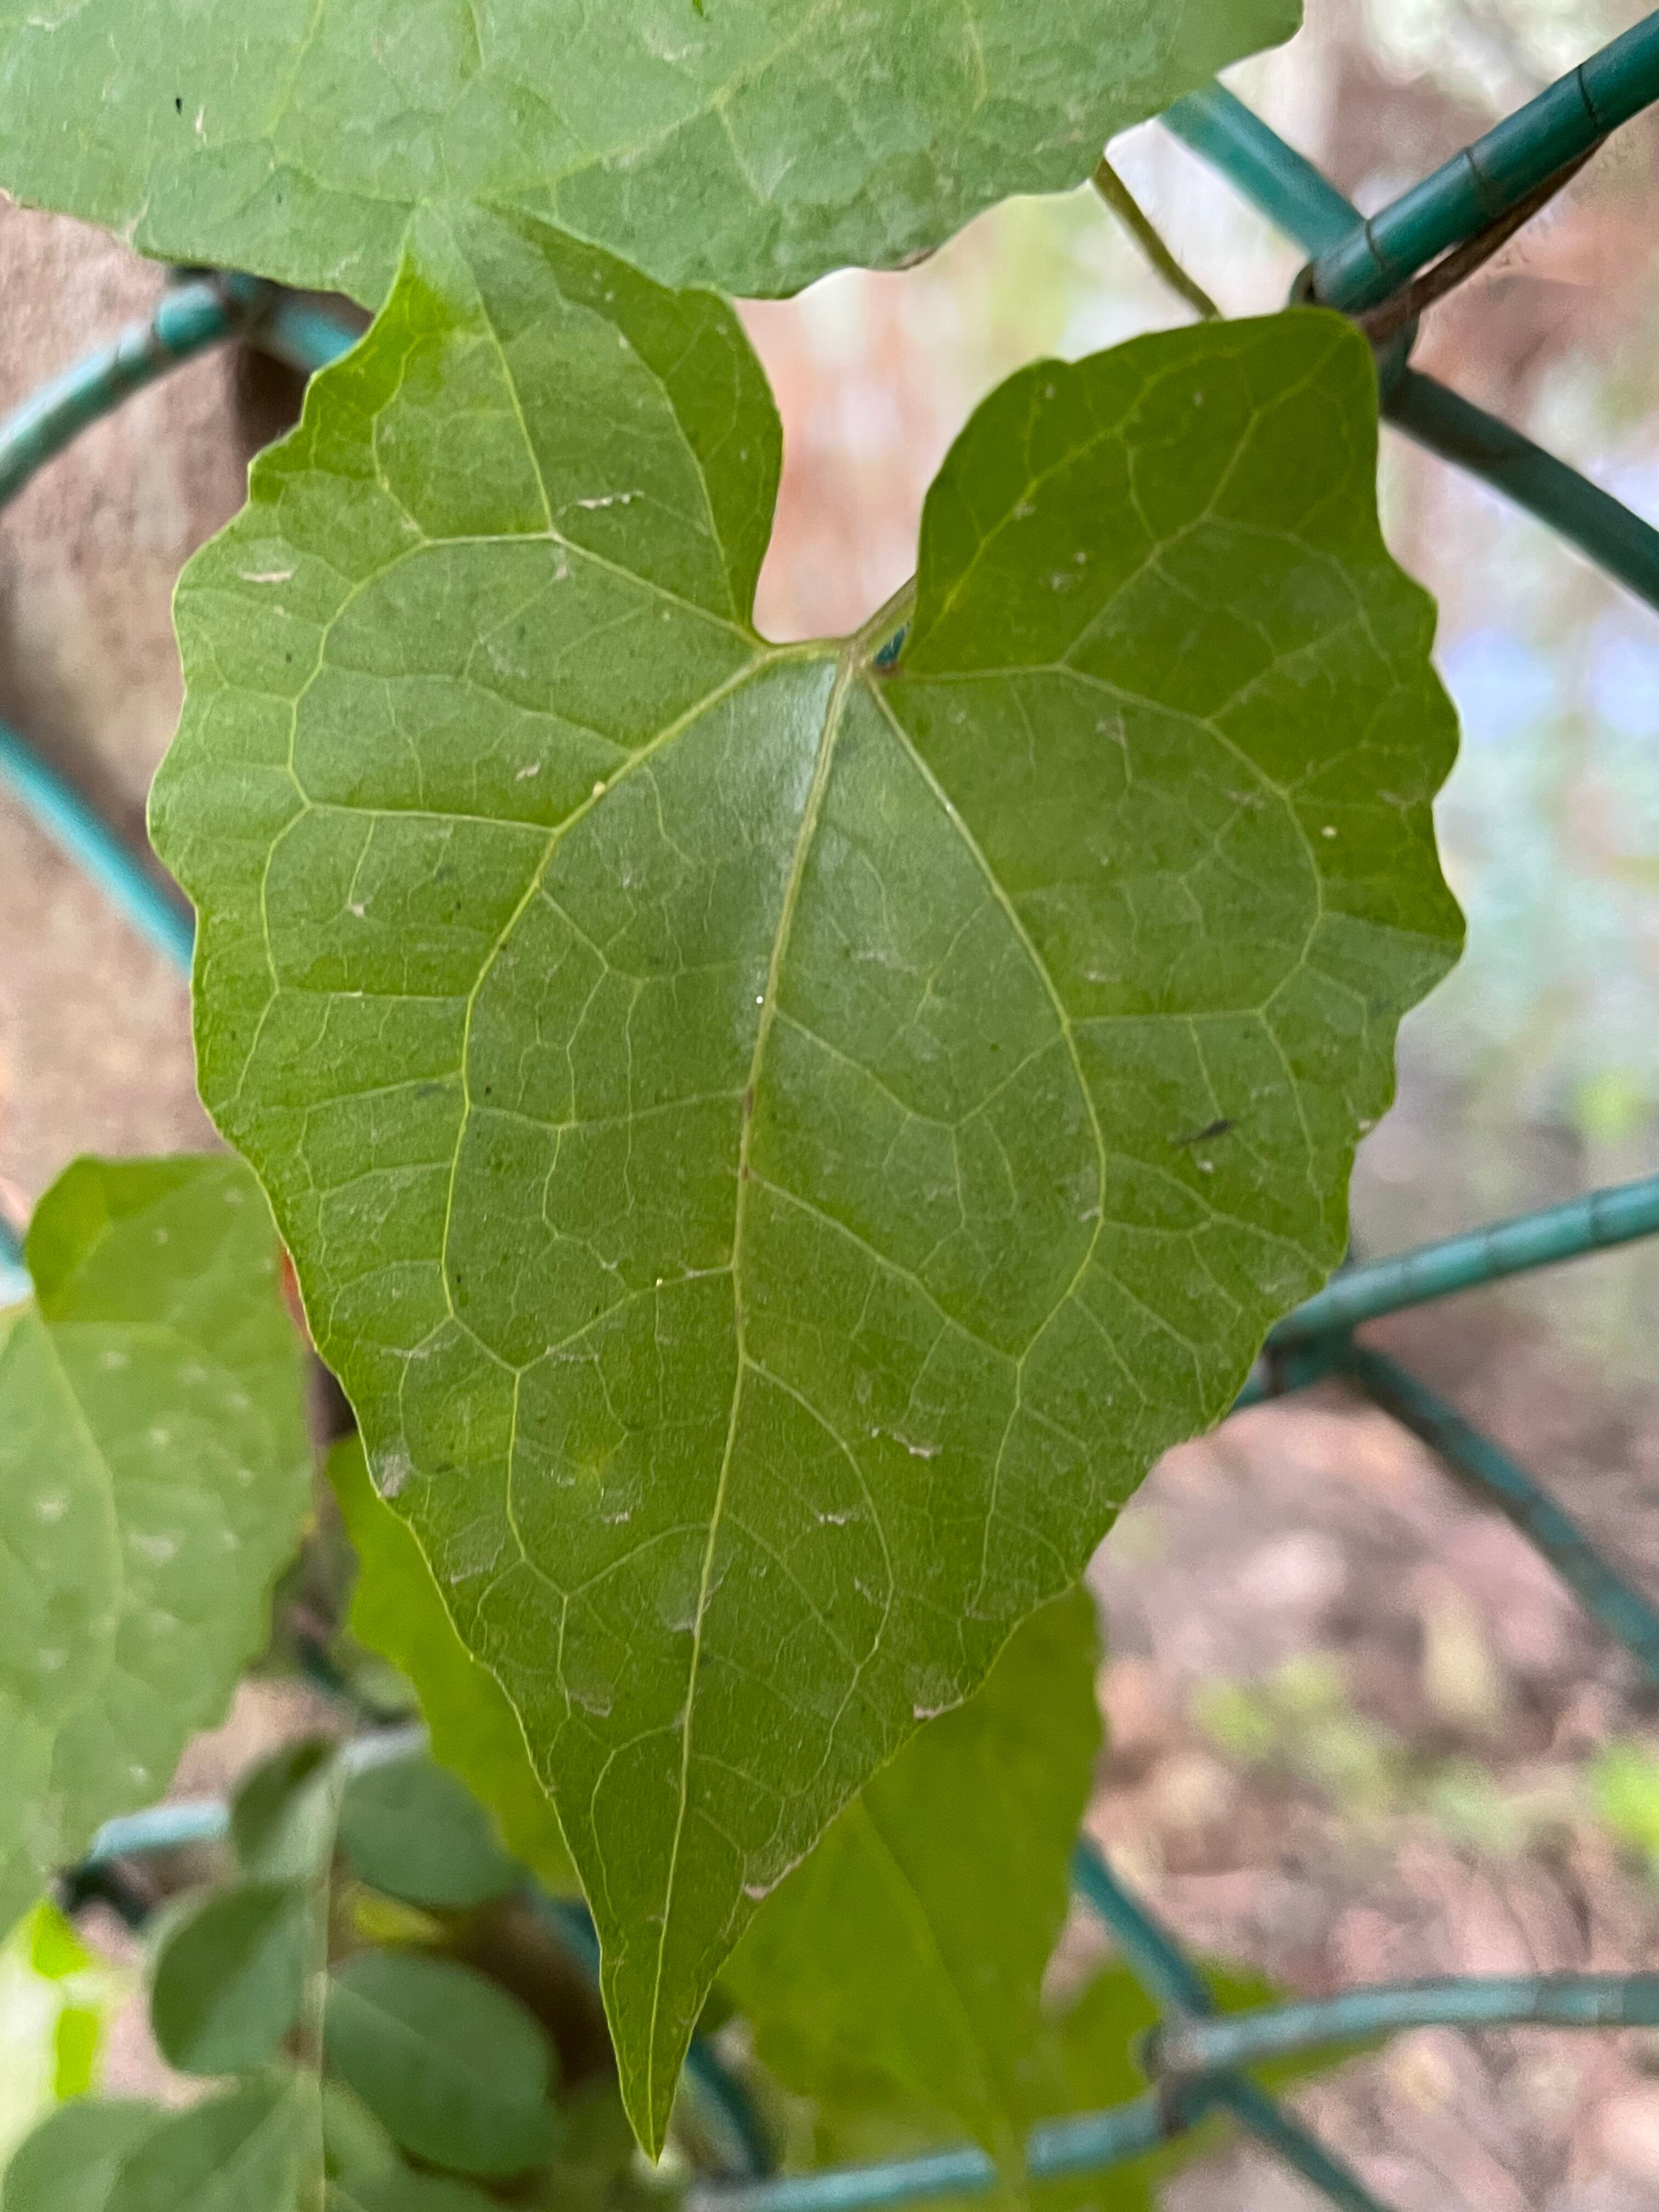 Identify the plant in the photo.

bitter vine
